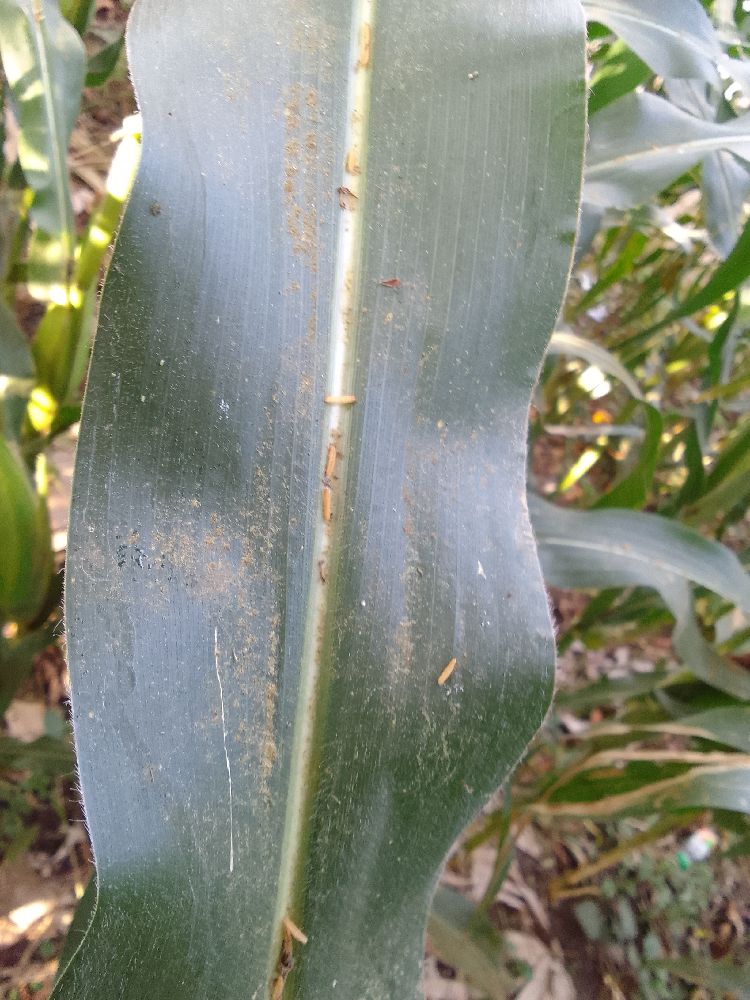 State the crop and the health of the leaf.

maize, healthy
